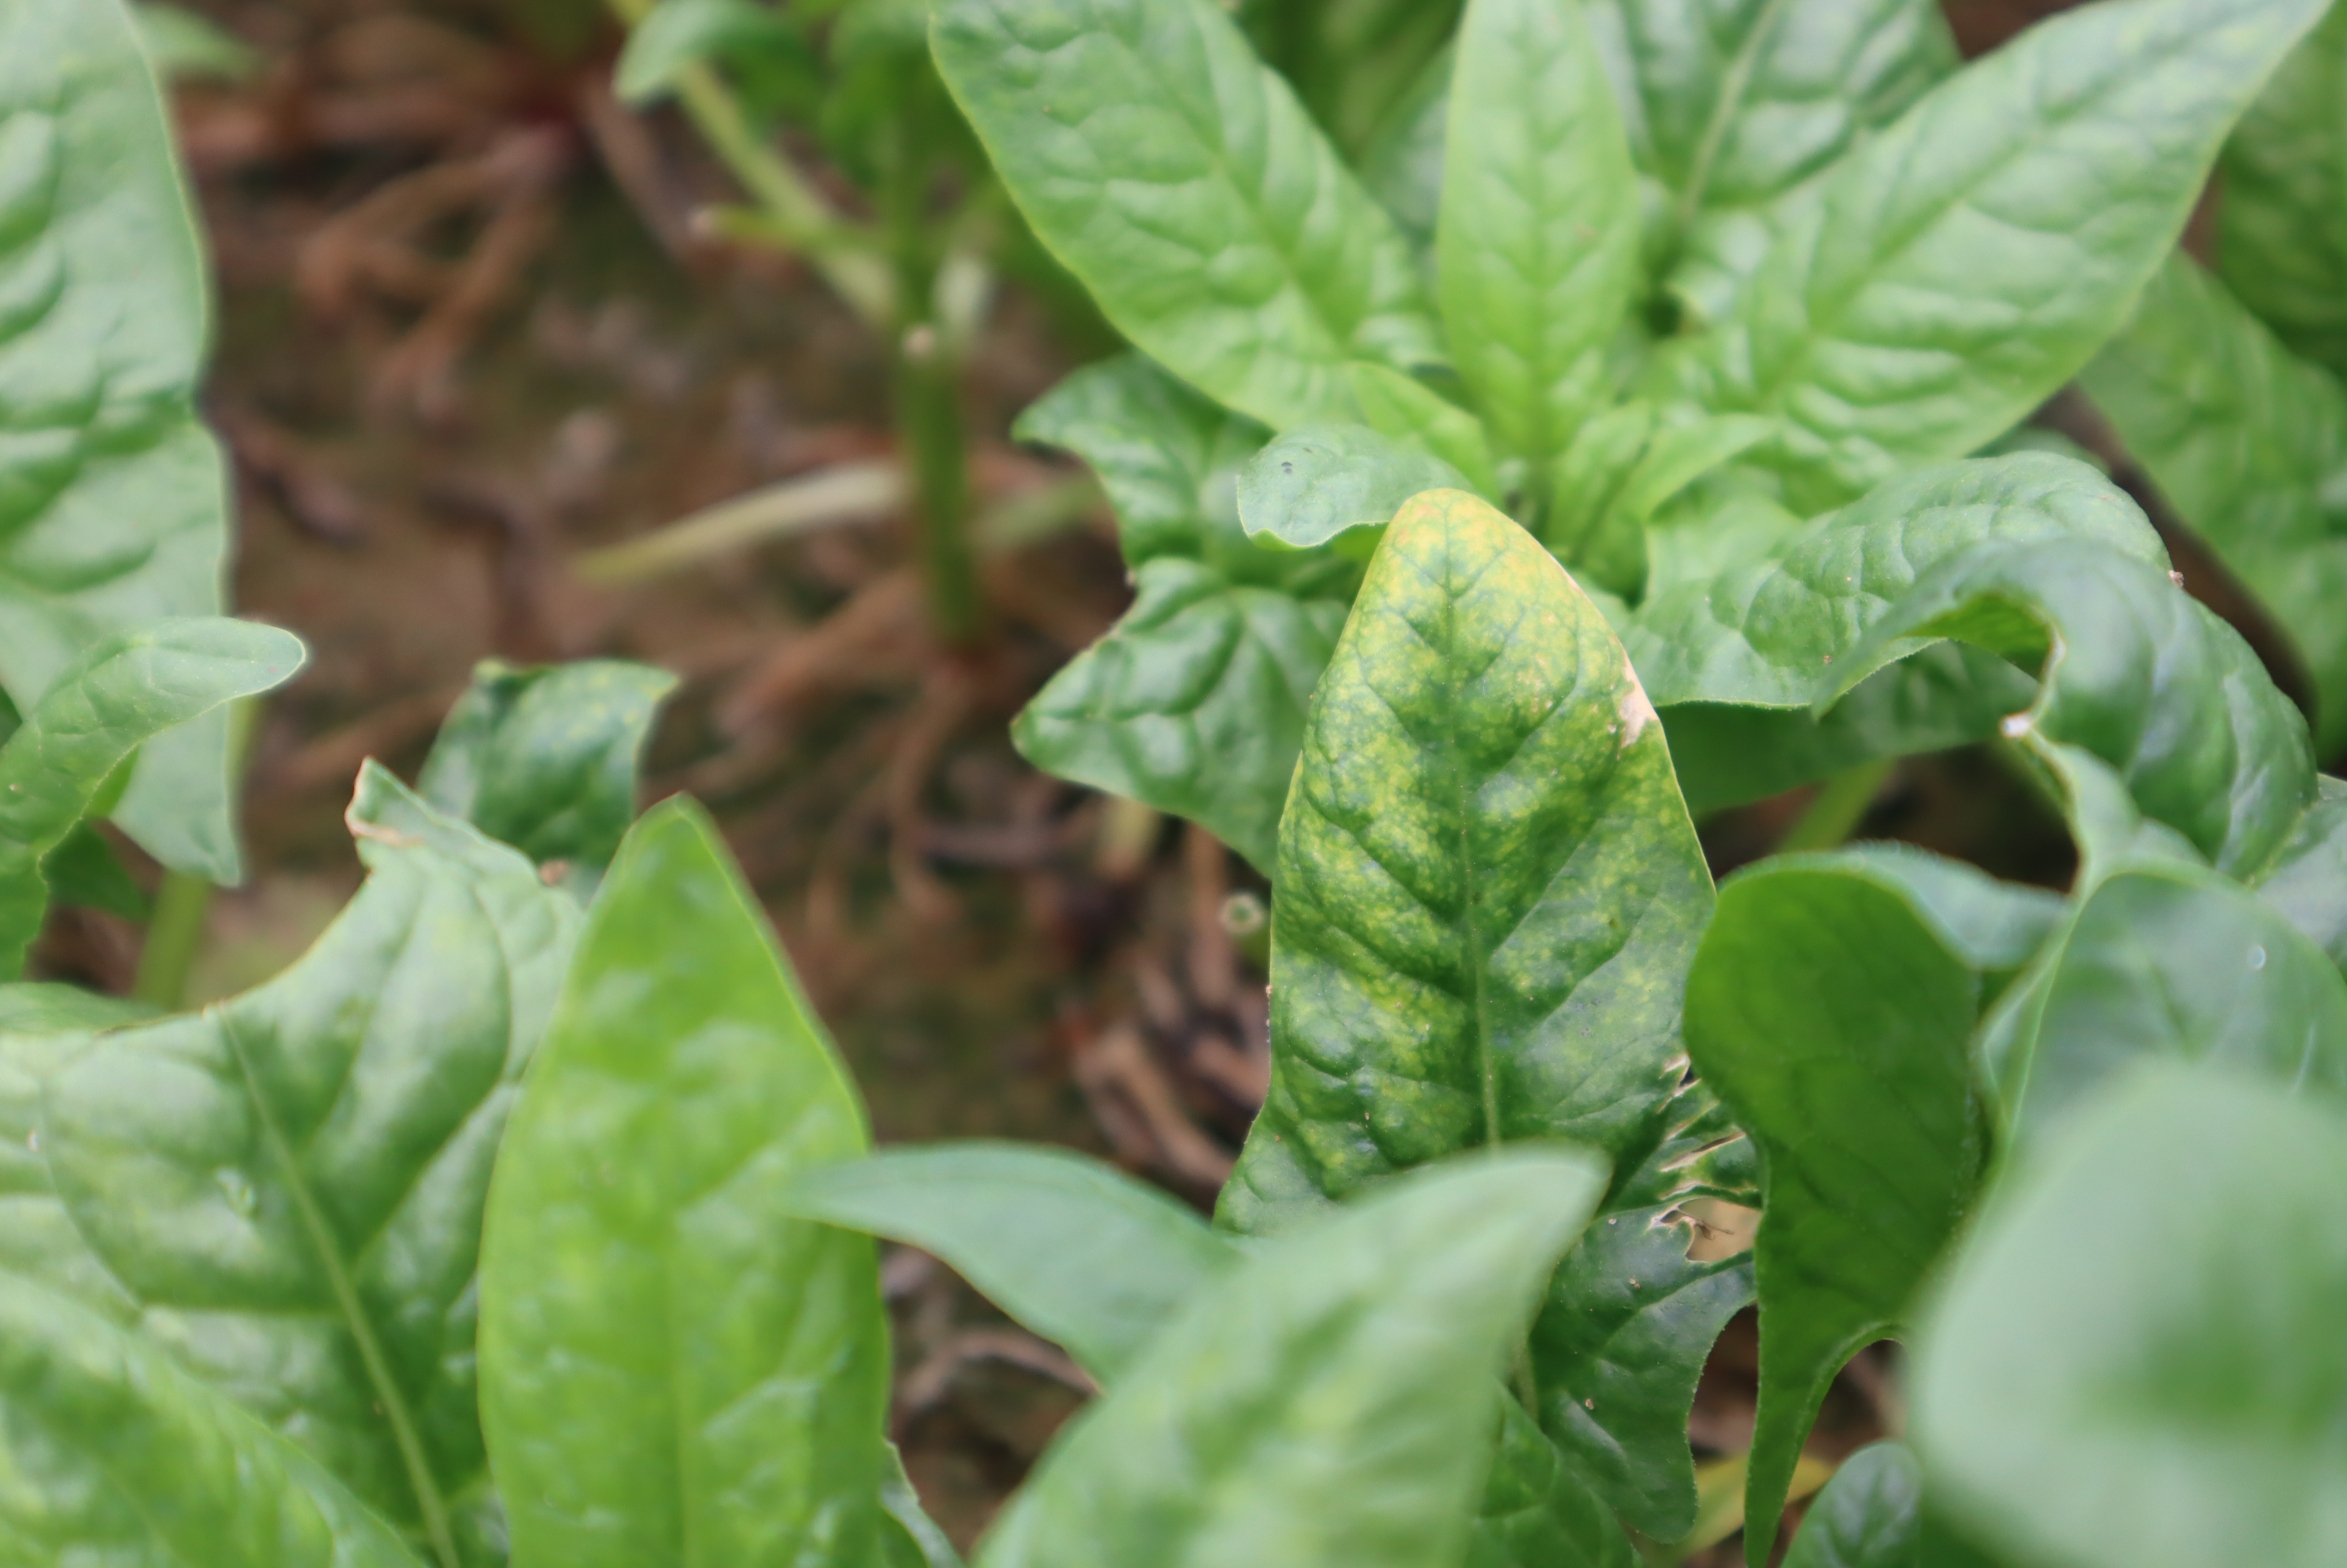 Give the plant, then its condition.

spinach, mechanical damage, root rot
